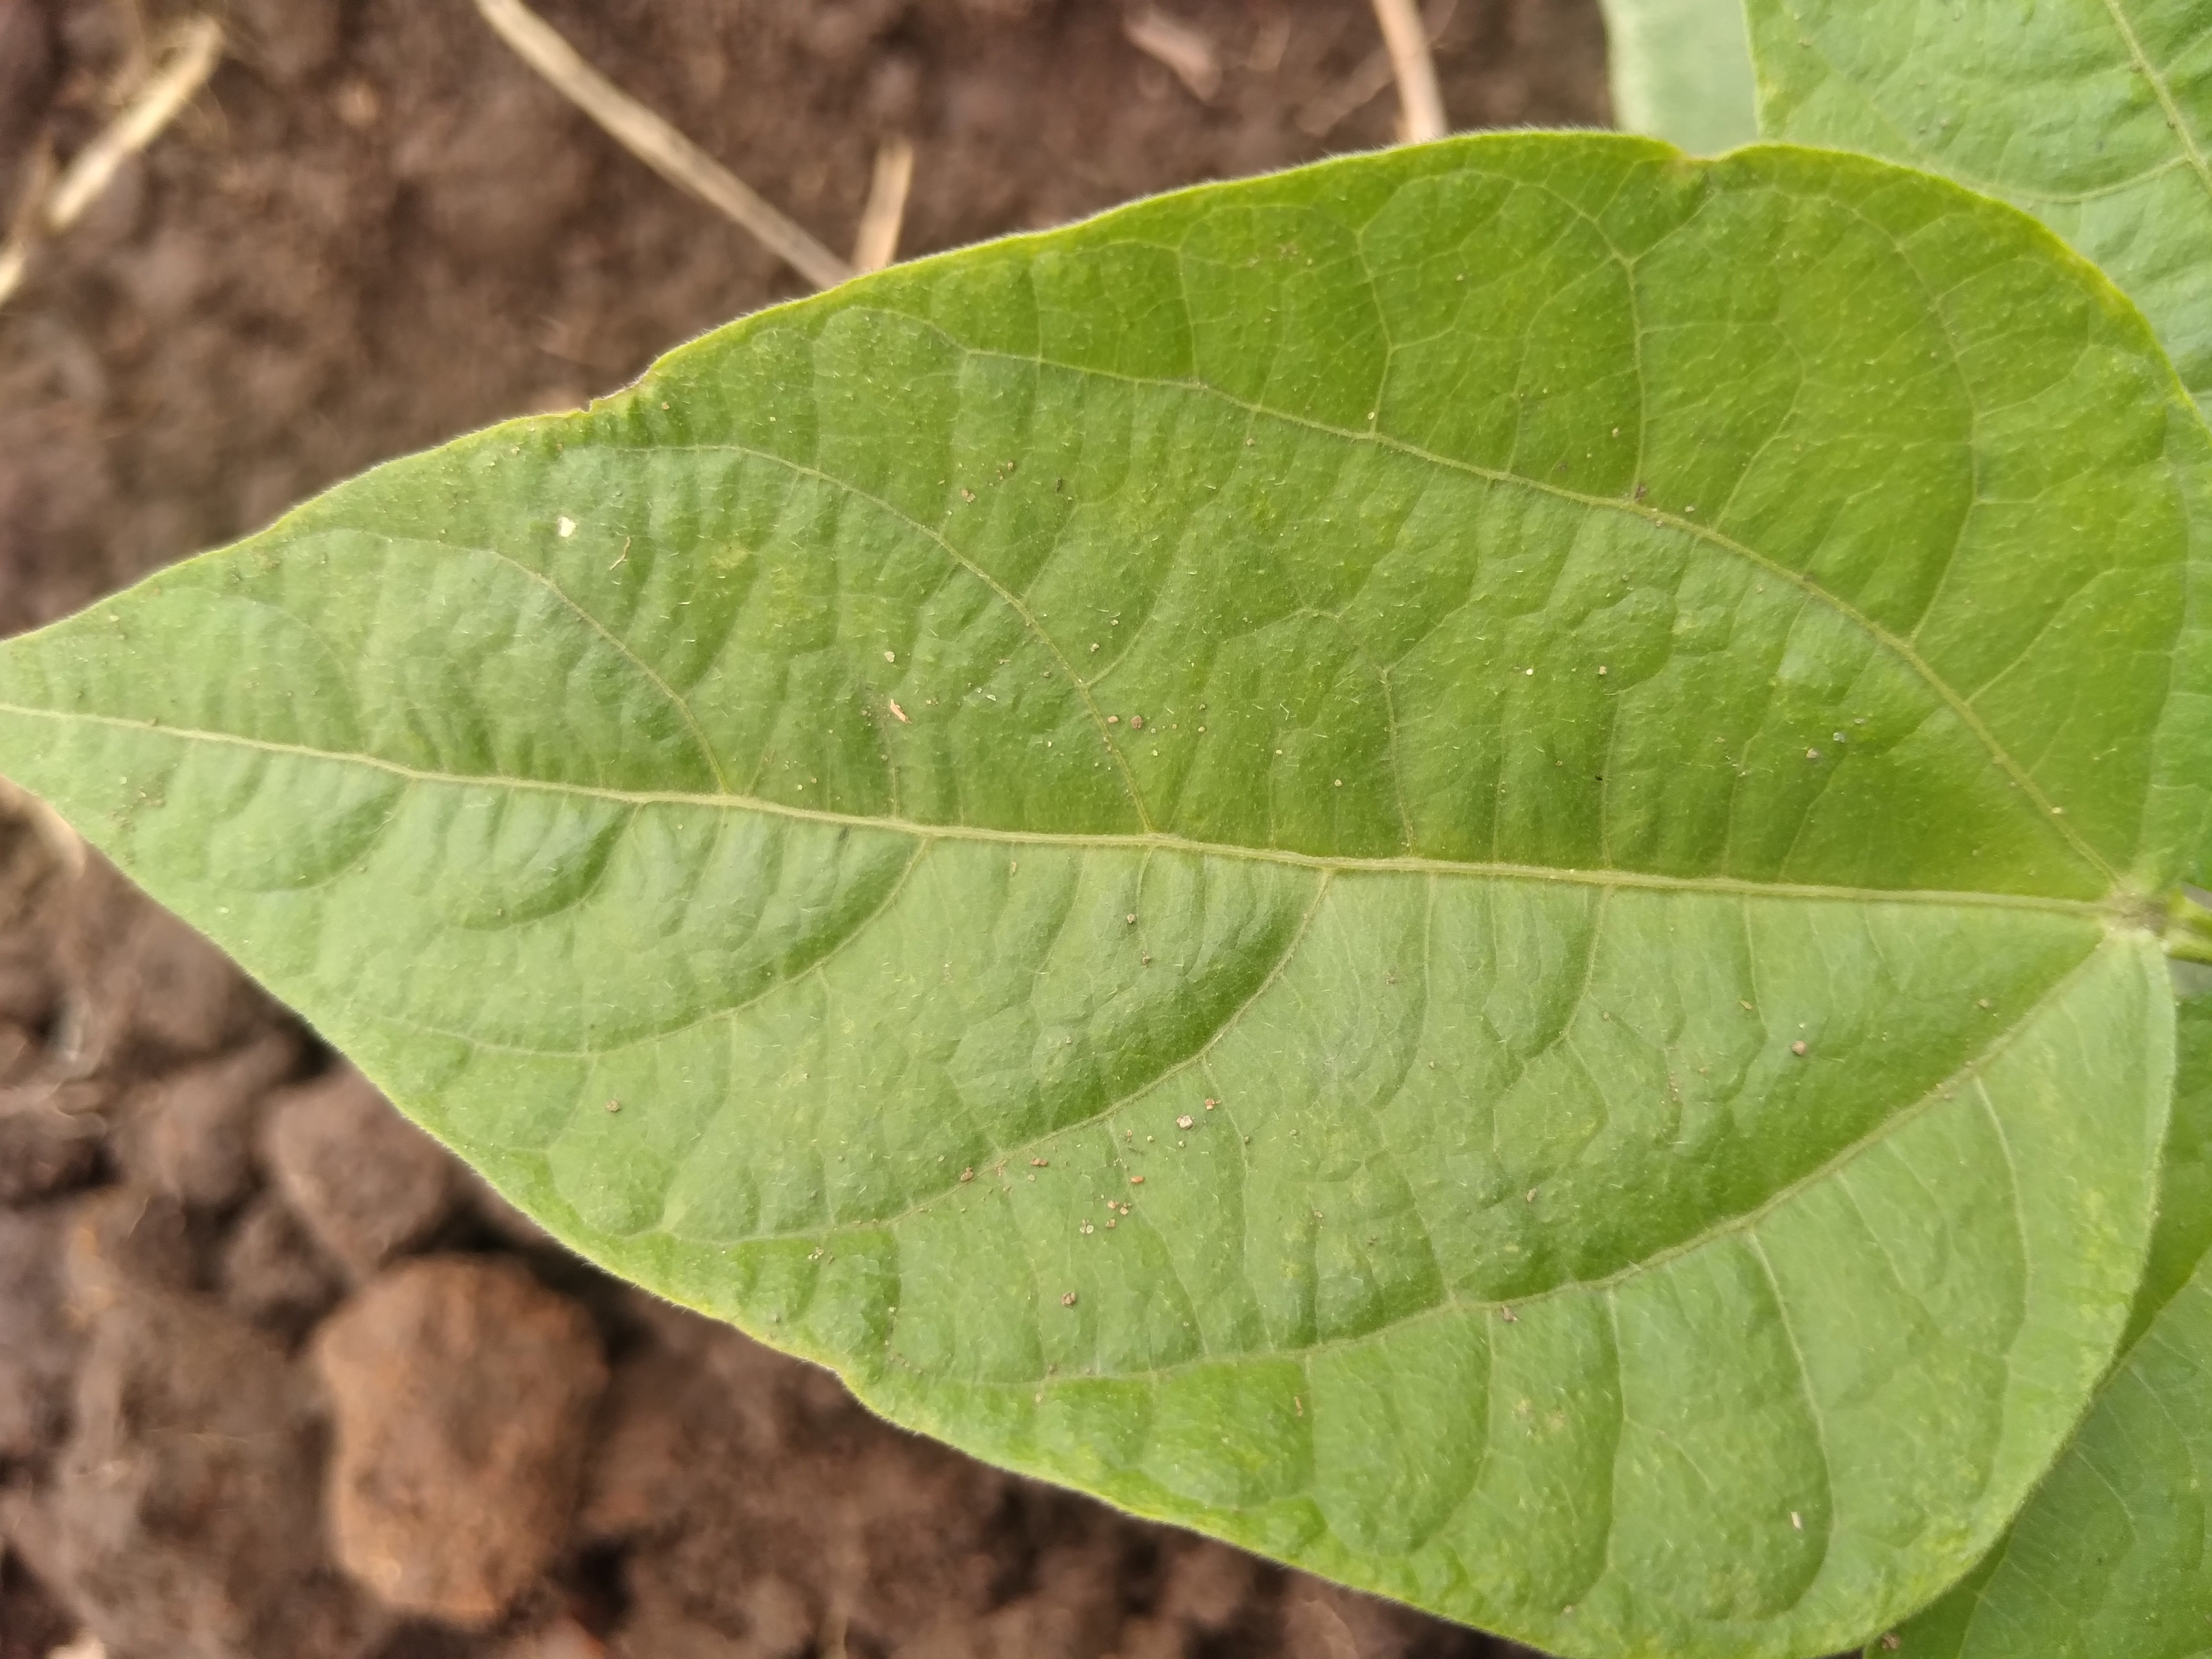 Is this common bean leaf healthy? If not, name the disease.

healthy
